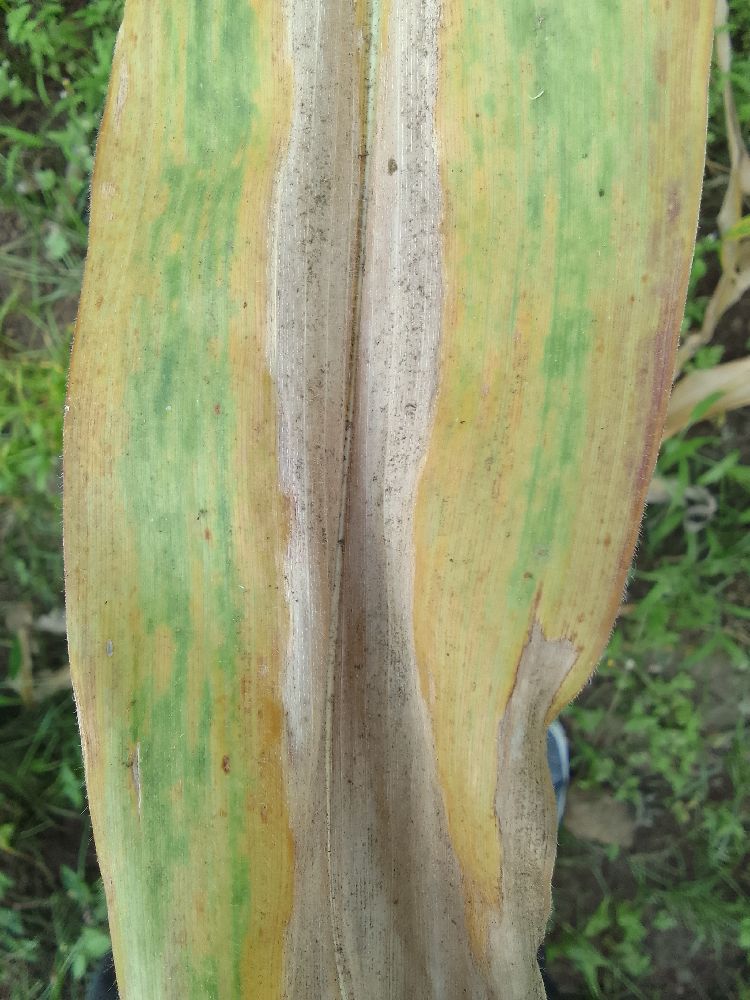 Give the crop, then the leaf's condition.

maize, maize lethal necrosis
